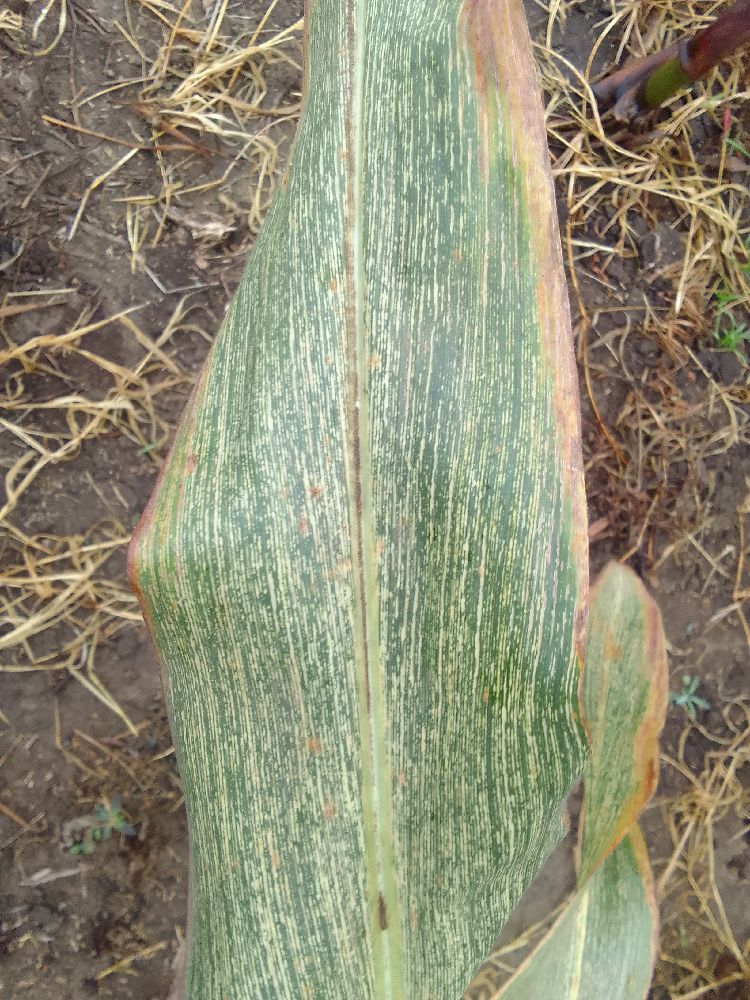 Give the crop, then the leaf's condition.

maize, maize streak virus
